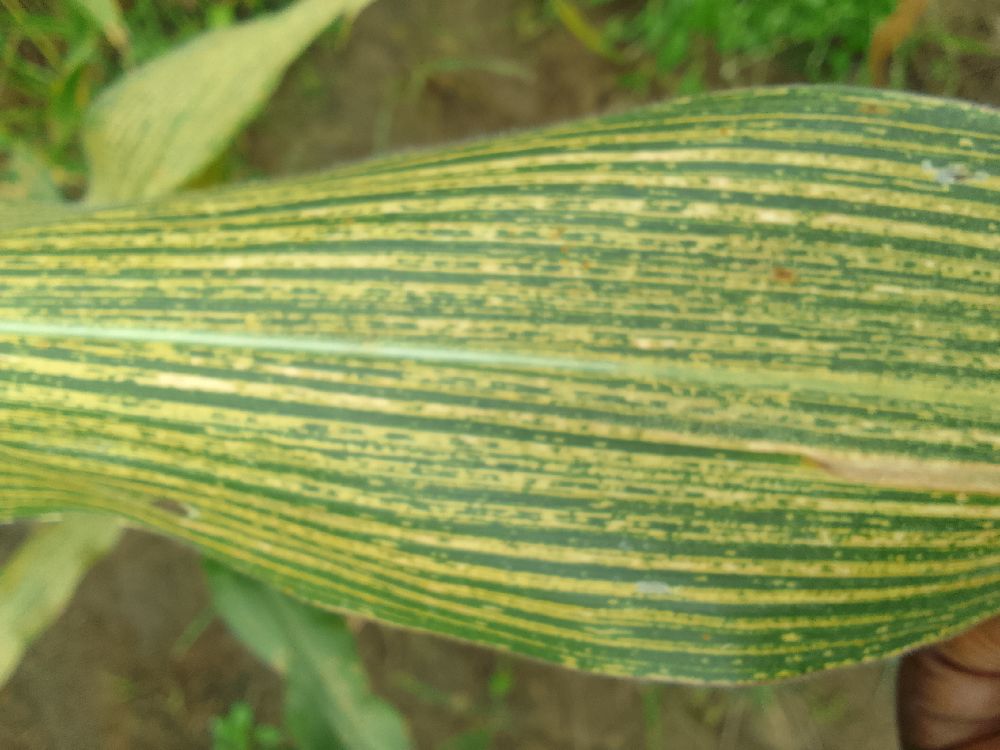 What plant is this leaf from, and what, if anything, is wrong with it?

maize, maize streak virus
